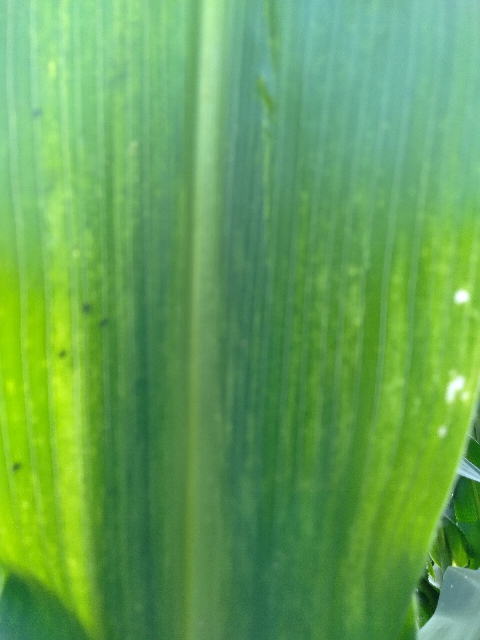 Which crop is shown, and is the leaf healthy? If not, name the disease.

maize, maize lethal necrosis
